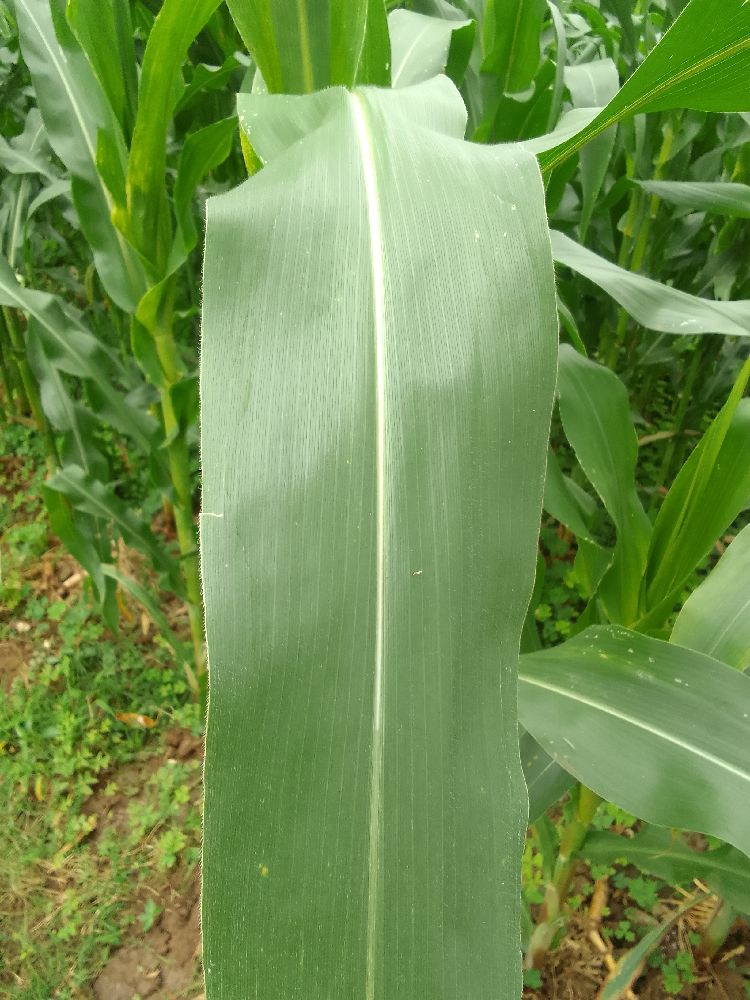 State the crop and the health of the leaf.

maize, healthy
